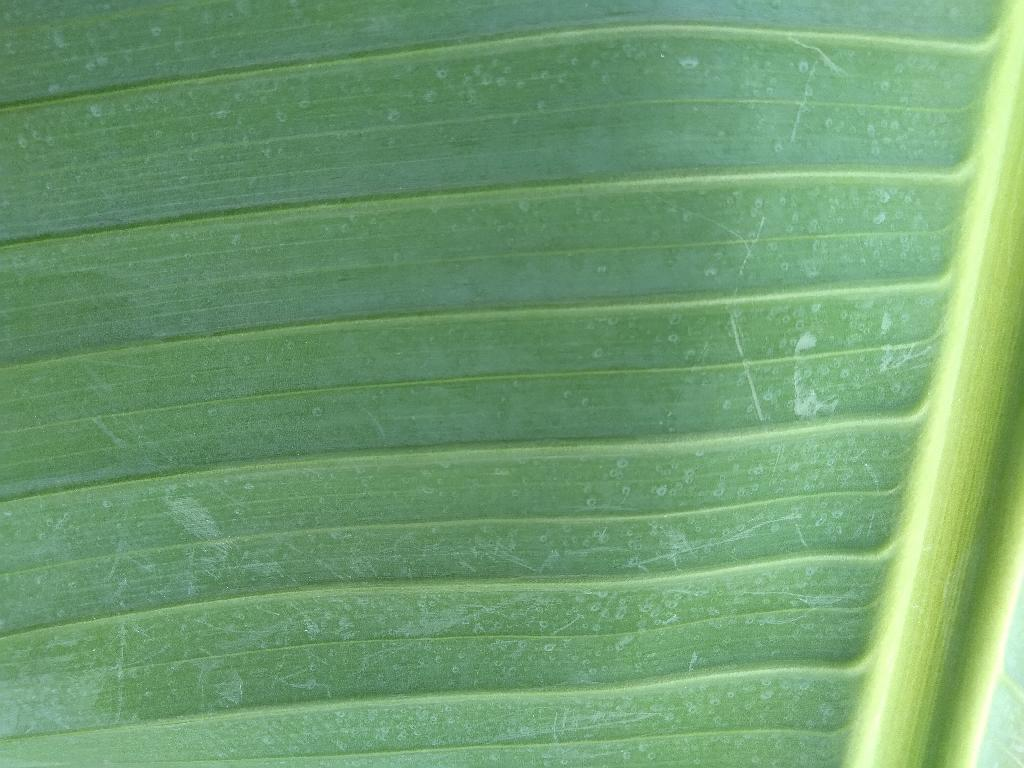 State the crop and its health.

banana, healthy
